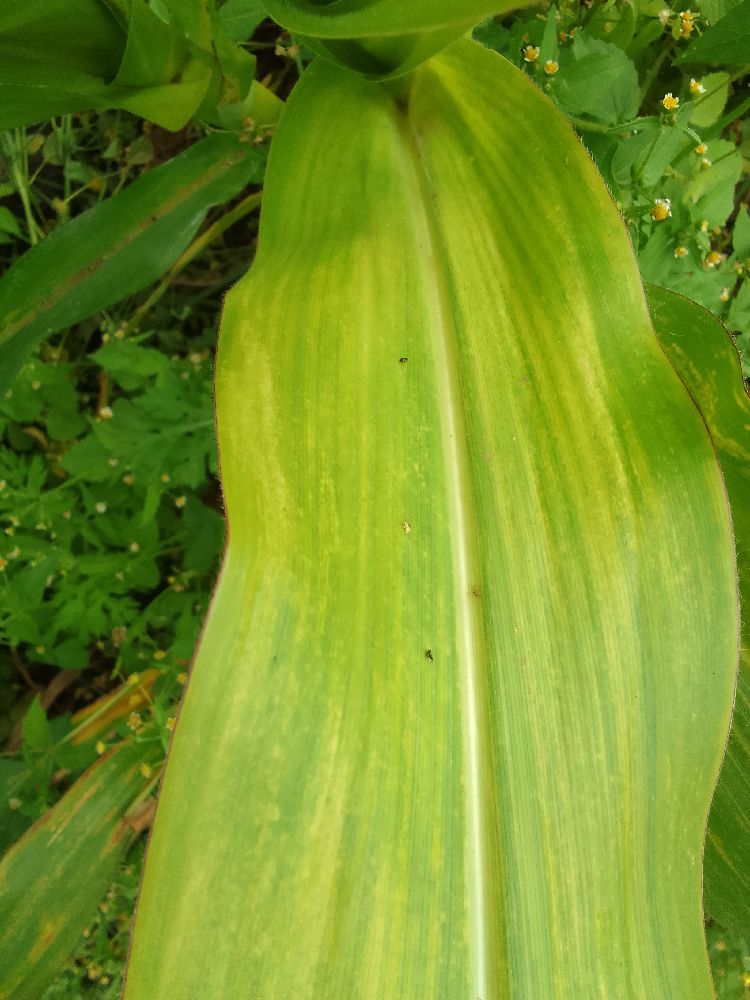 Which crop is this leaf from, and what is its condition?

maize, maize lethal necrosis
